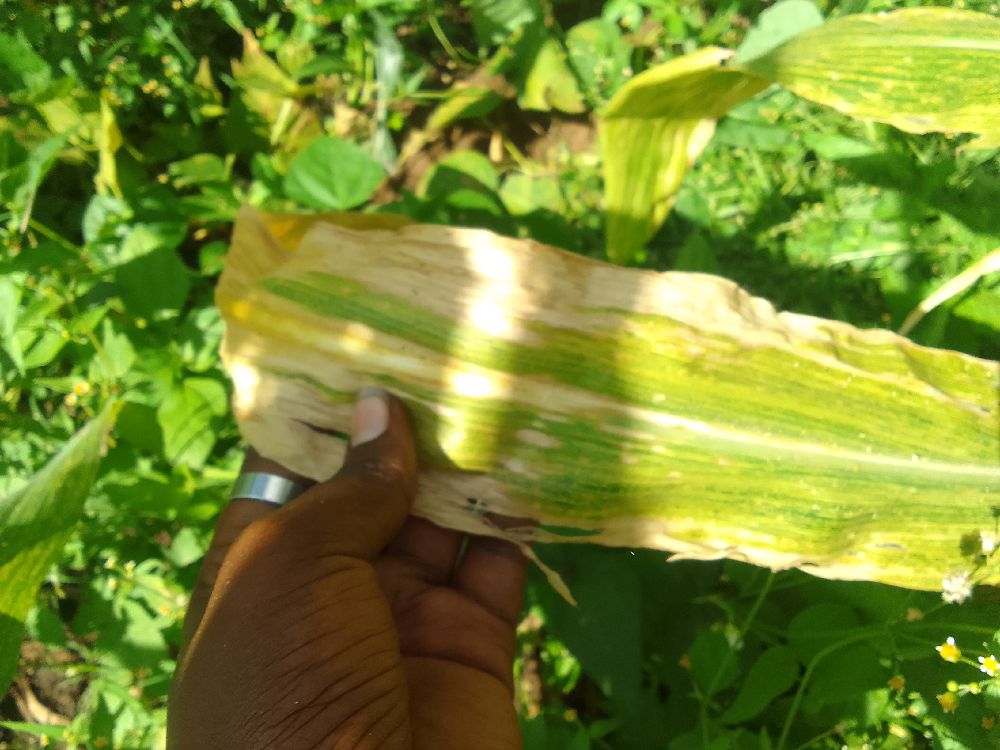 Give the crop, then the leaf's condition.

maize, maize lethal necrosis
